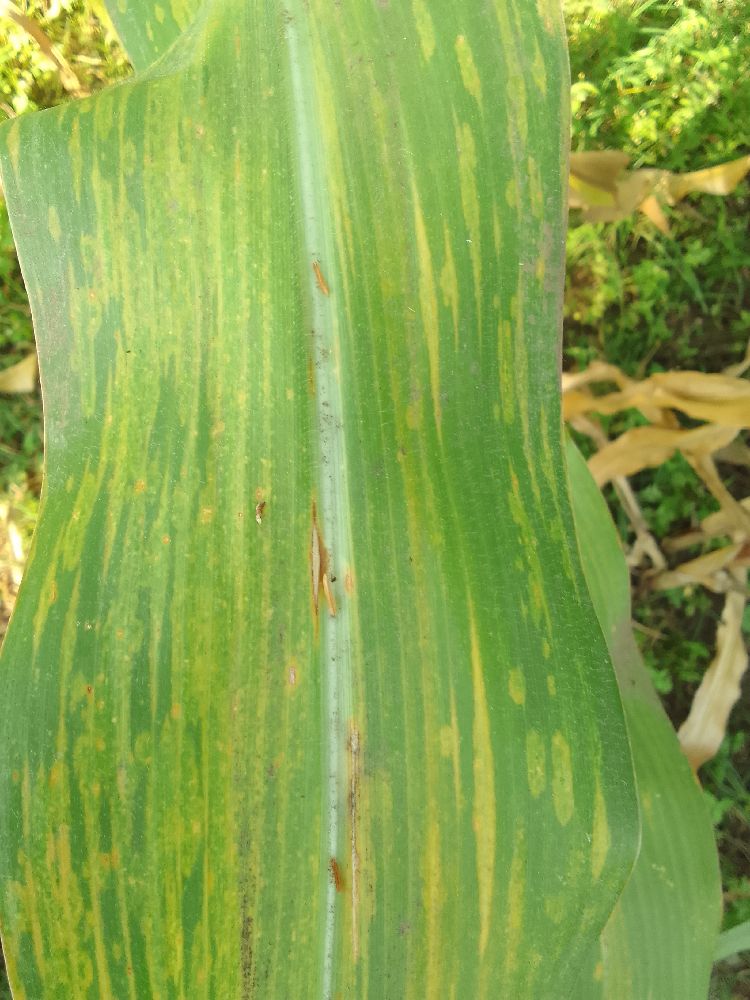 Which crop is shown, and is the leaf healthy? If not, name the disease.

maize, maize lethal necrosis
